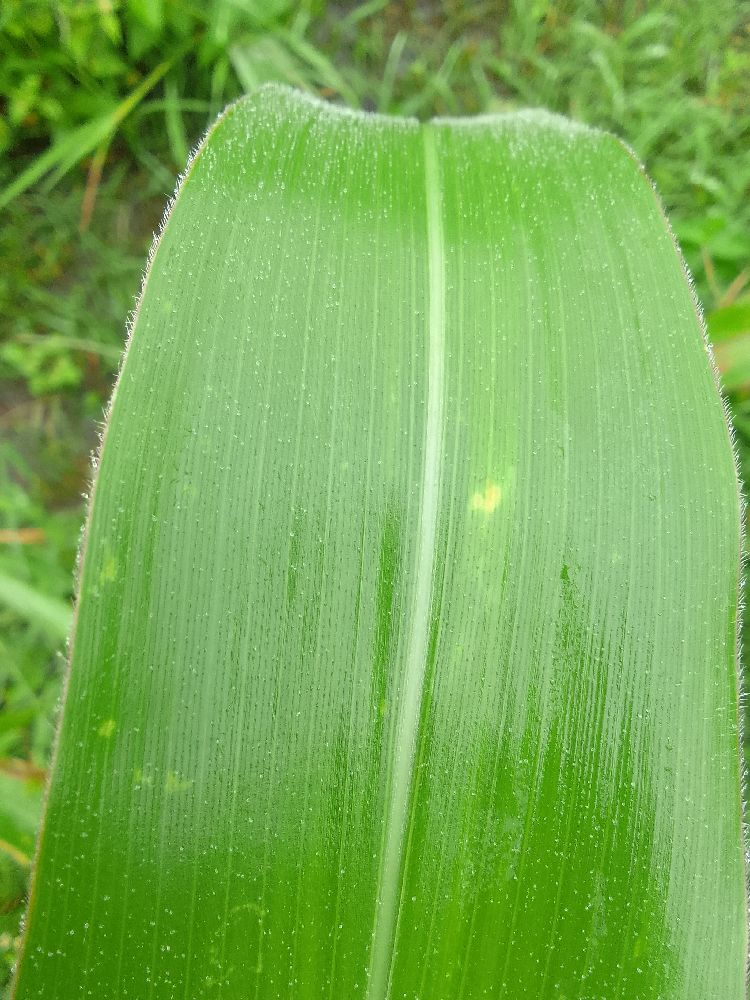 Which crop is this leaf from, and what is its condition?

maize, healthy
